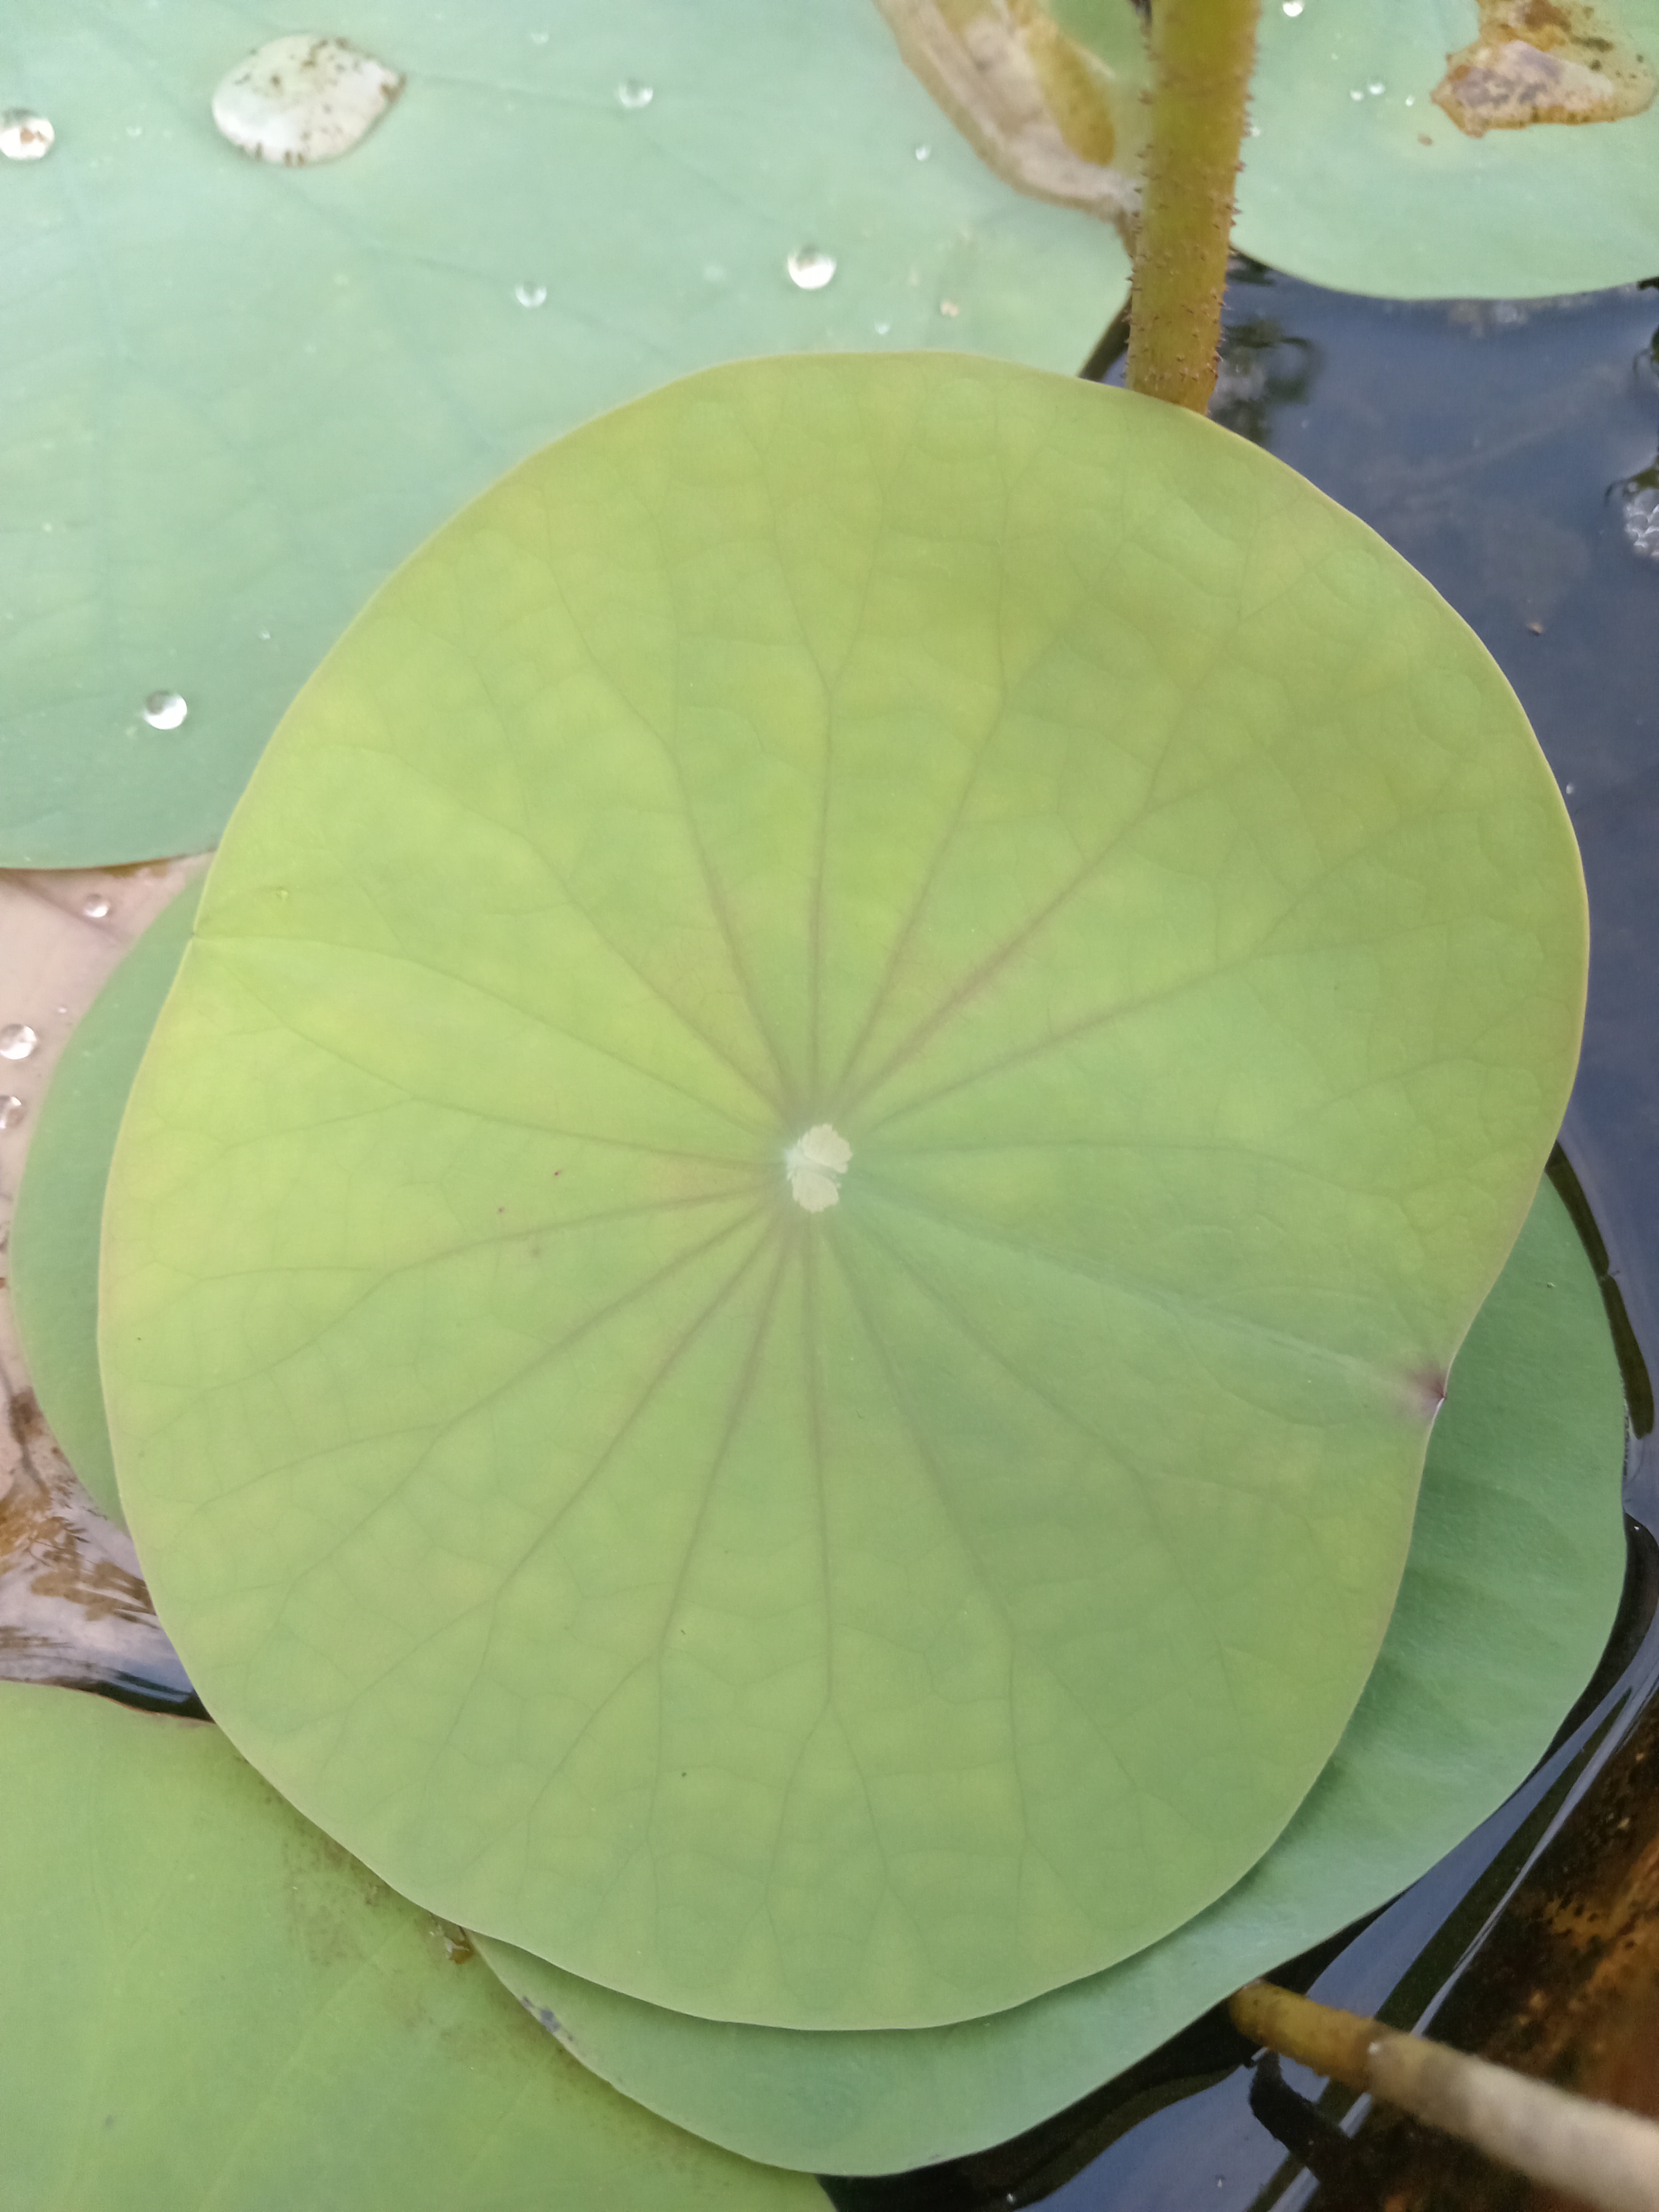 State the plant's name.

lotus
